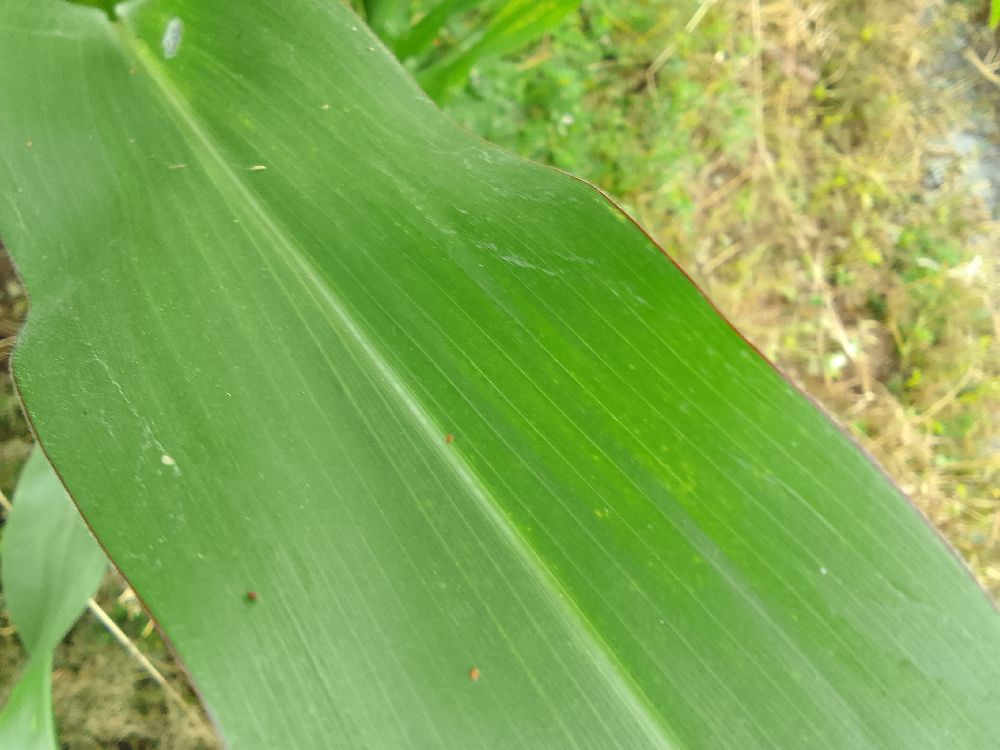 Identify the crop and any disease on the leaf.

maize, healthy
